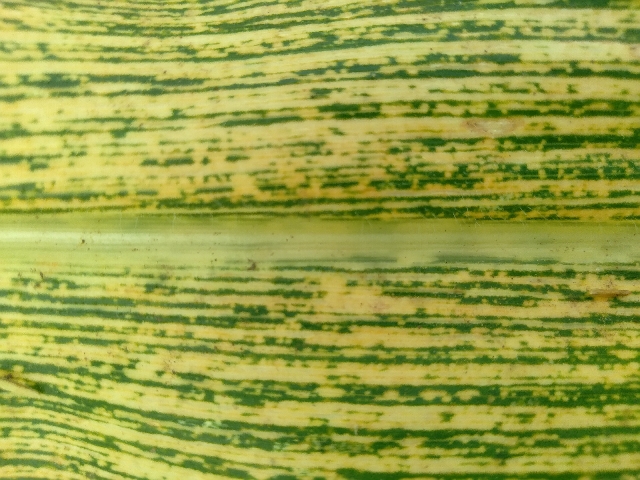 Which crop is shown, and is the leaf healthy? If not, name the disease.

maize, maize streak virus
